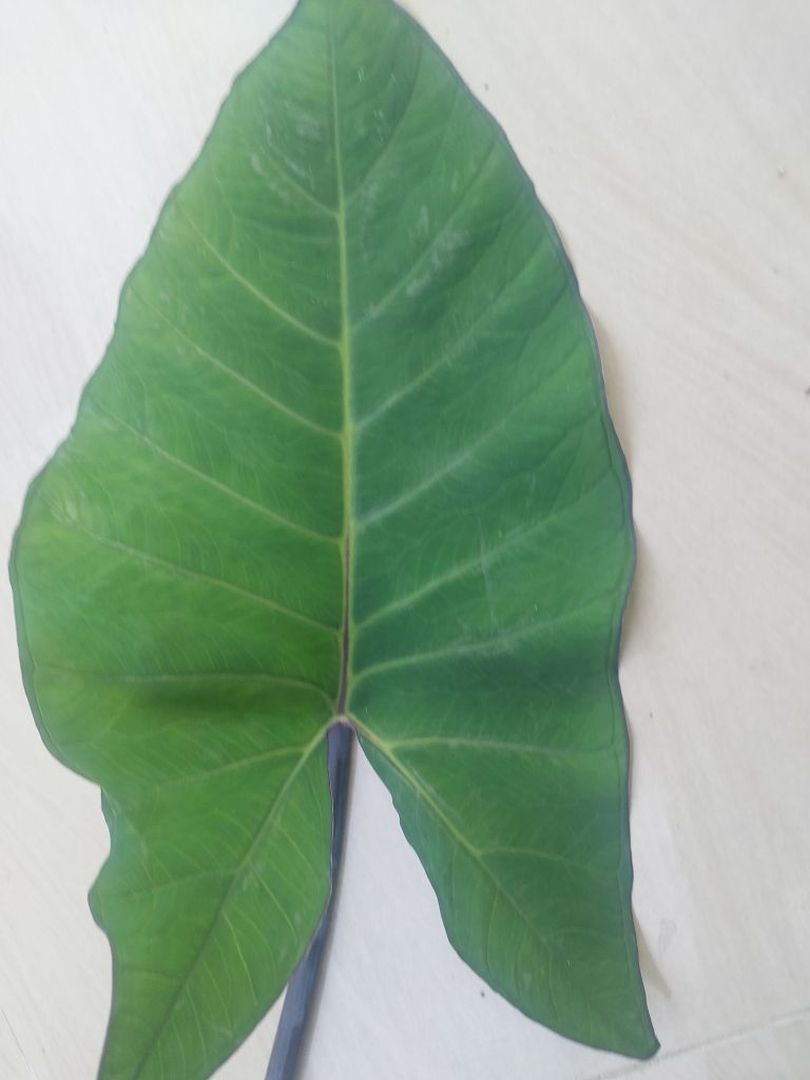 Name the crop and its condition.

taro, healthy
